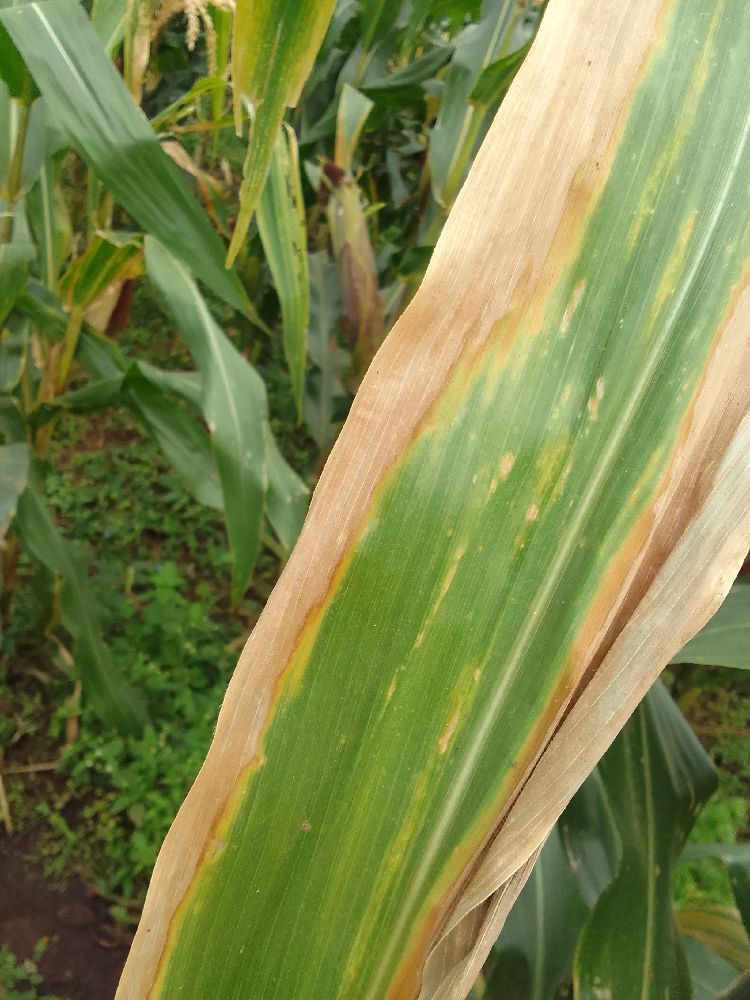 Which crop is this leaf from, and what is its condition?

maize, maize lethal necrosis
